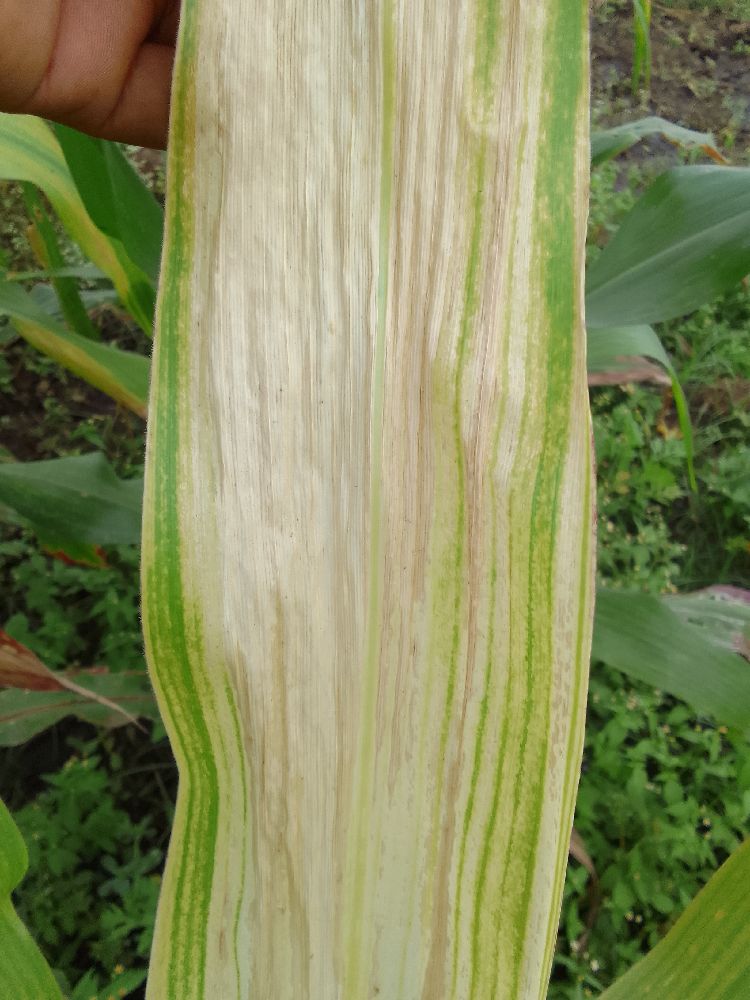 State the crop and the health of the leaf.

maize, maize lethal necrosis
